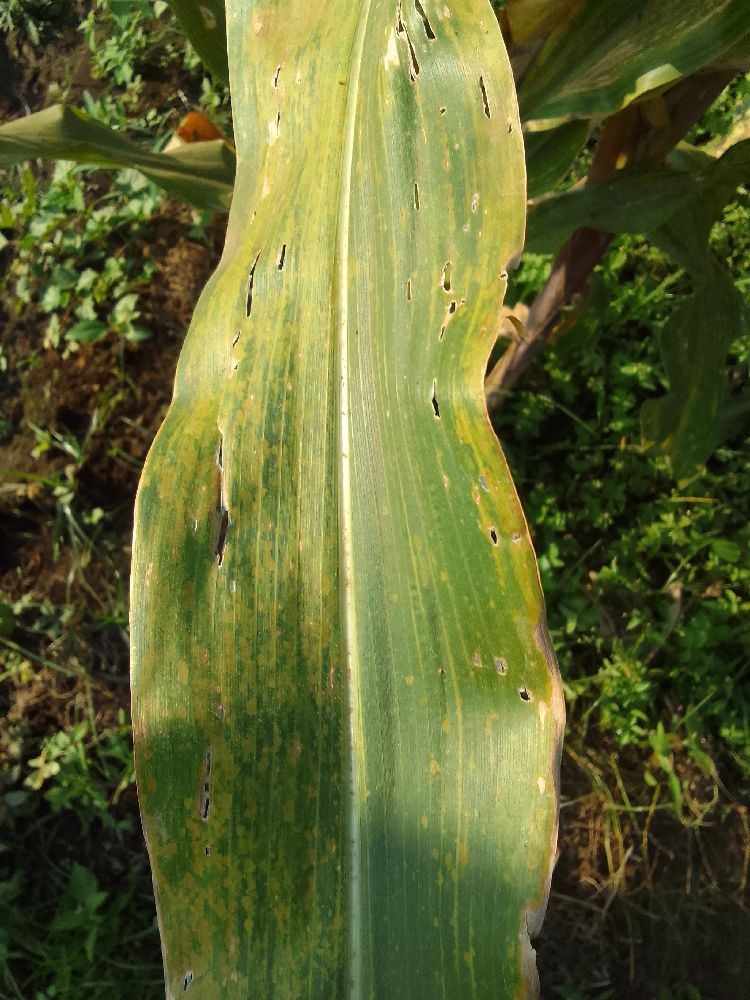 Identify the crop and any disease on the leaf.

maize, maize lethal necrosis
